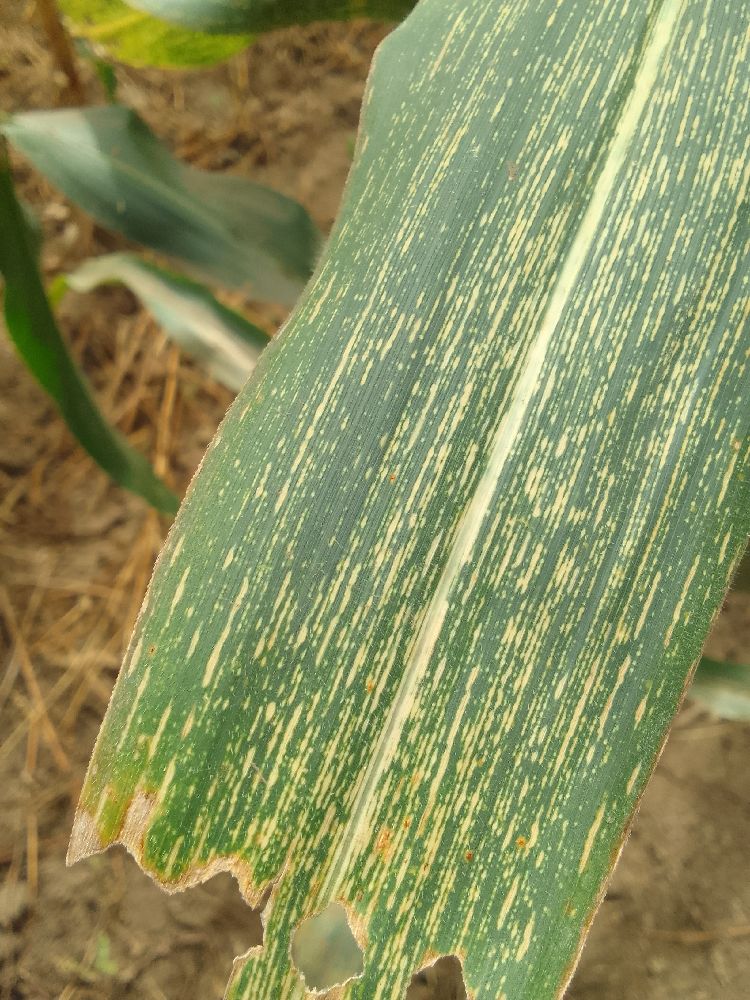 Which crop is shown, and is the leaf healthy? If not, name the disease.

maize, maize streak virus
